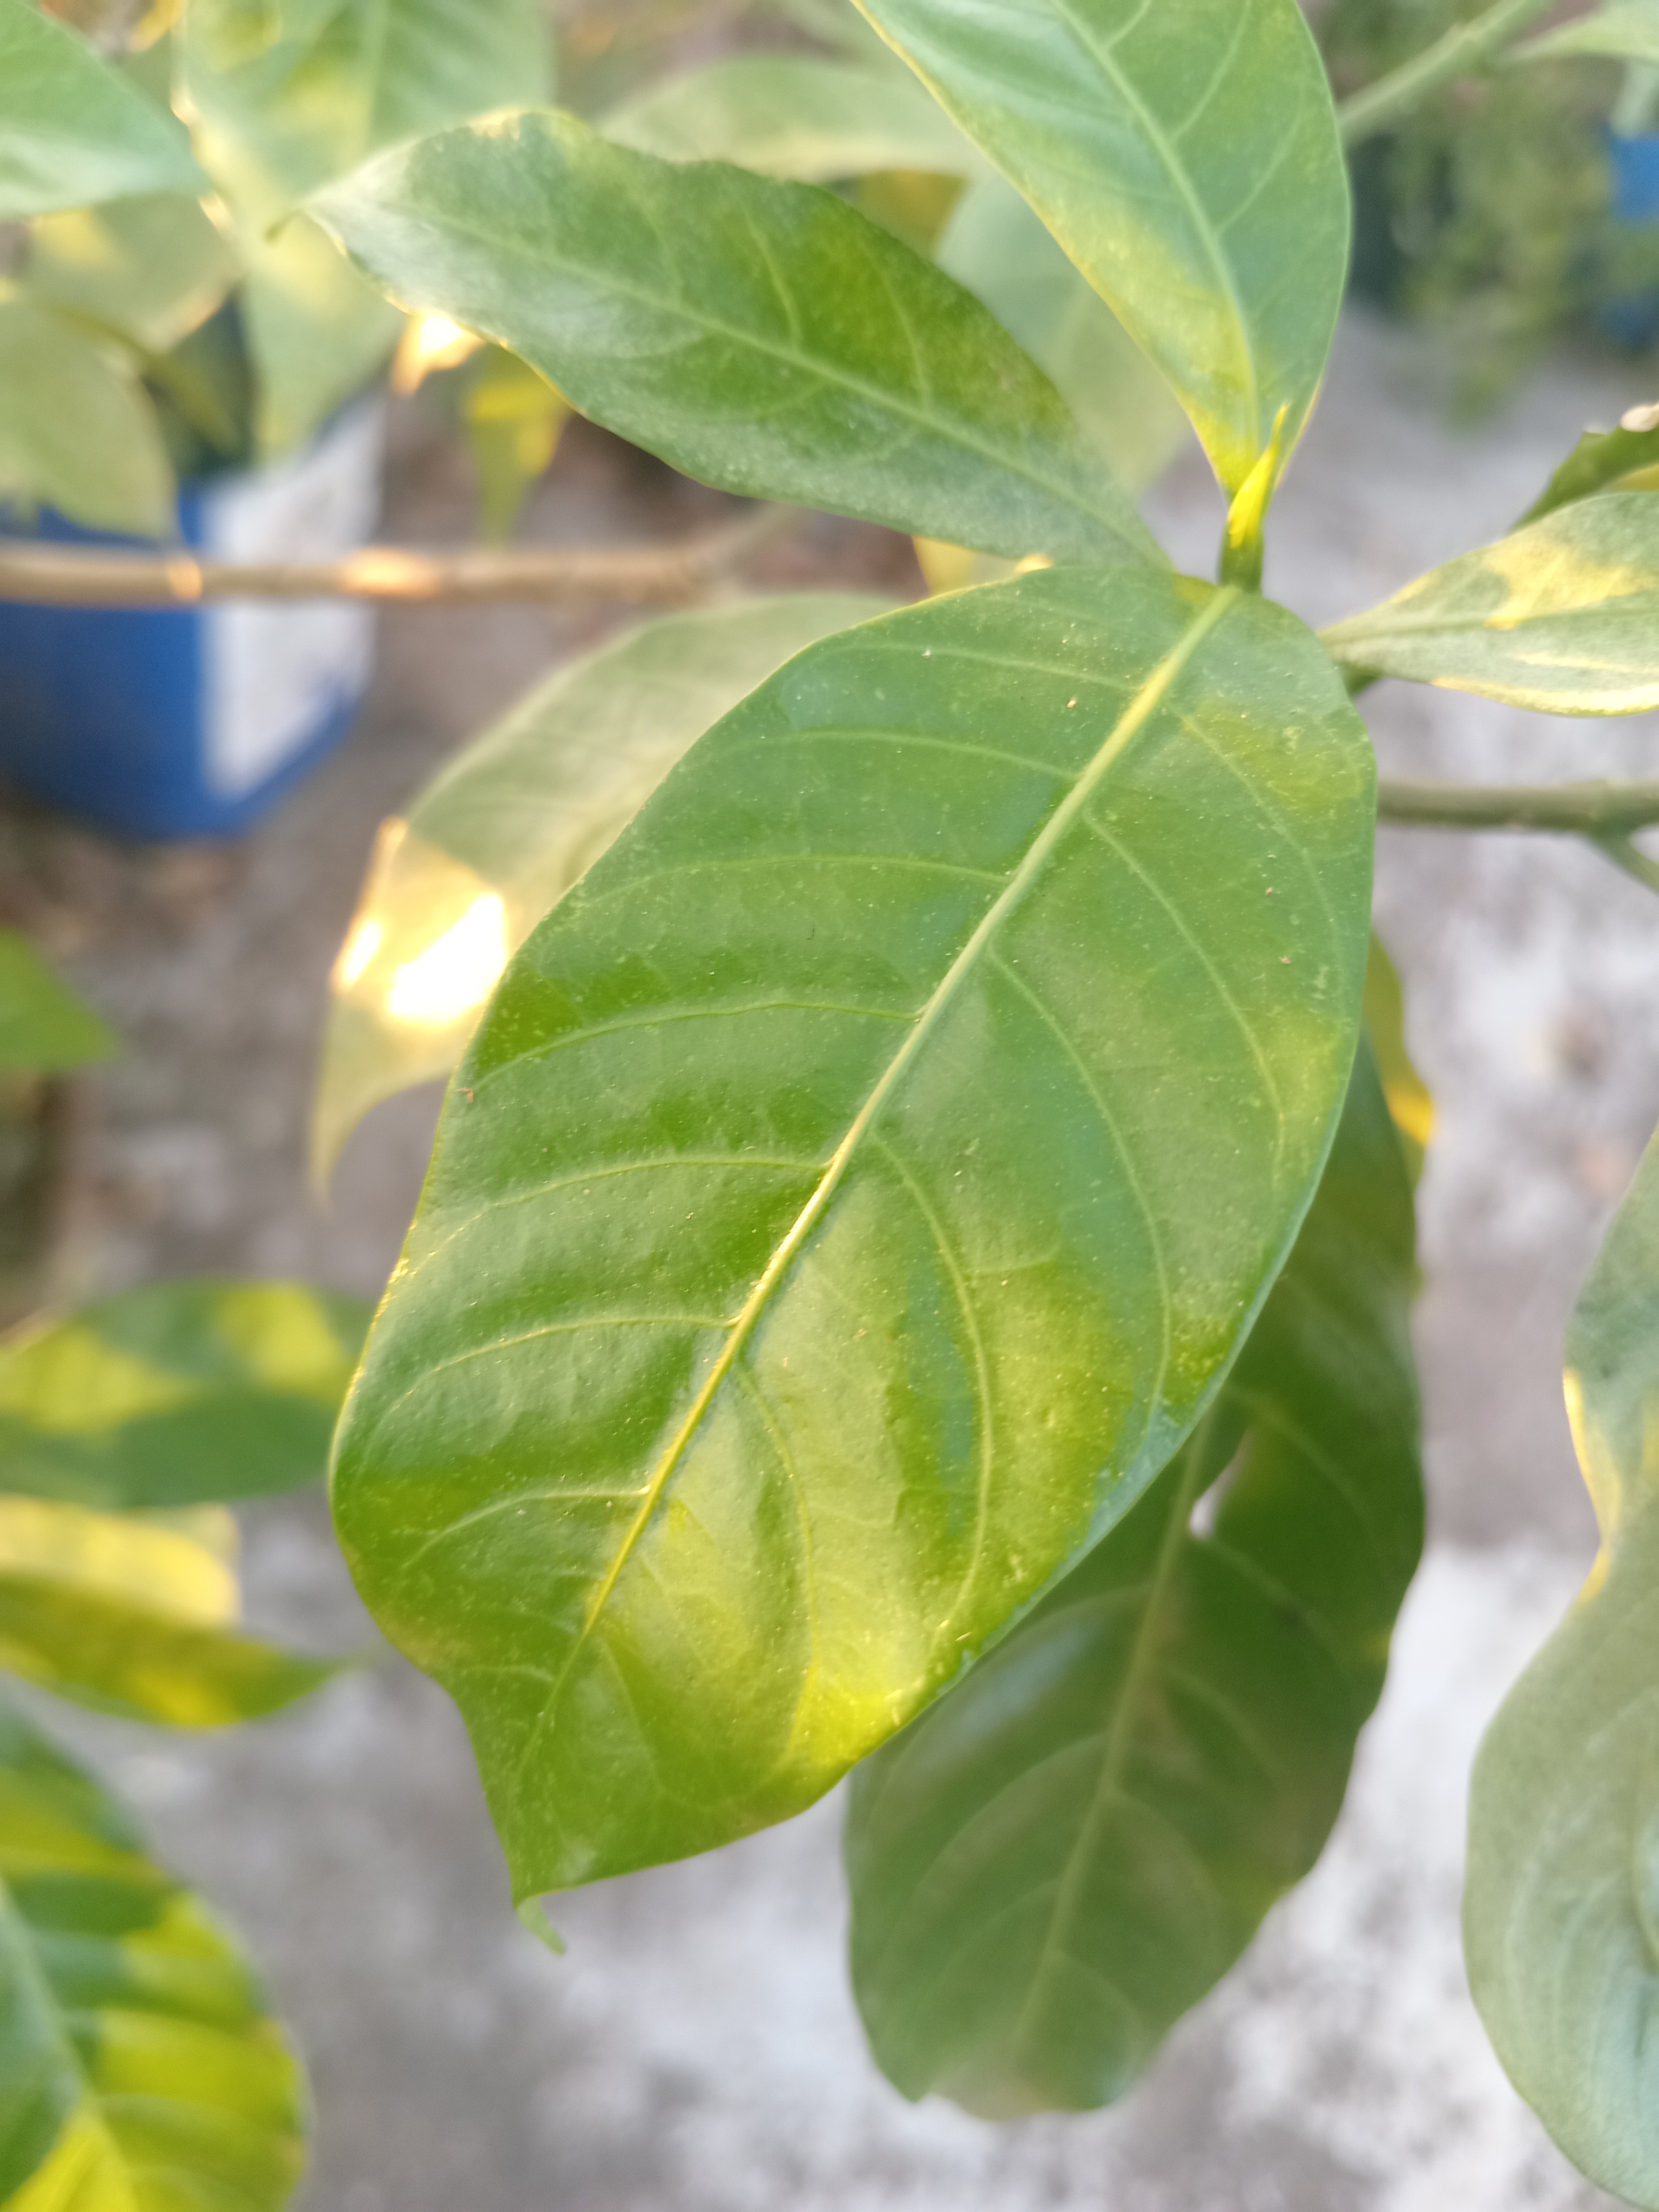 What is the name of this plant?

togor
